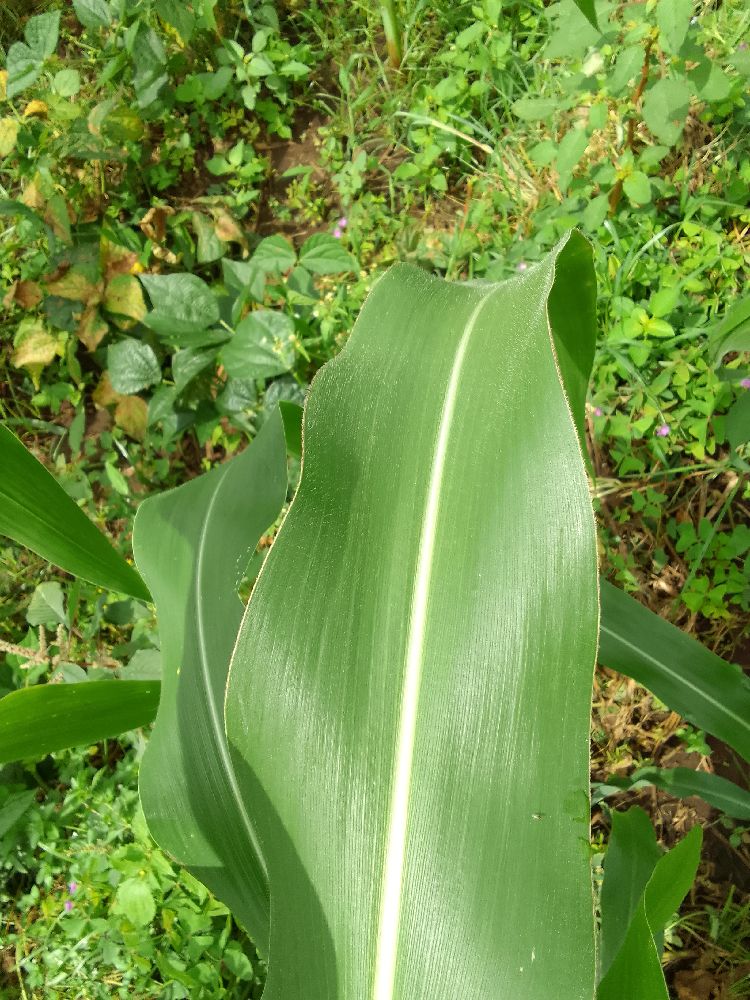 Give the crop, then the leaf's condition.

maize, healthy
